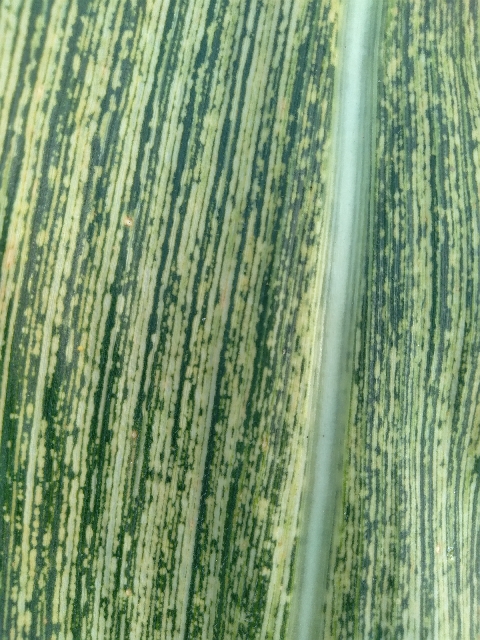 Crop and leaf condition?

maize, maize streak virus
